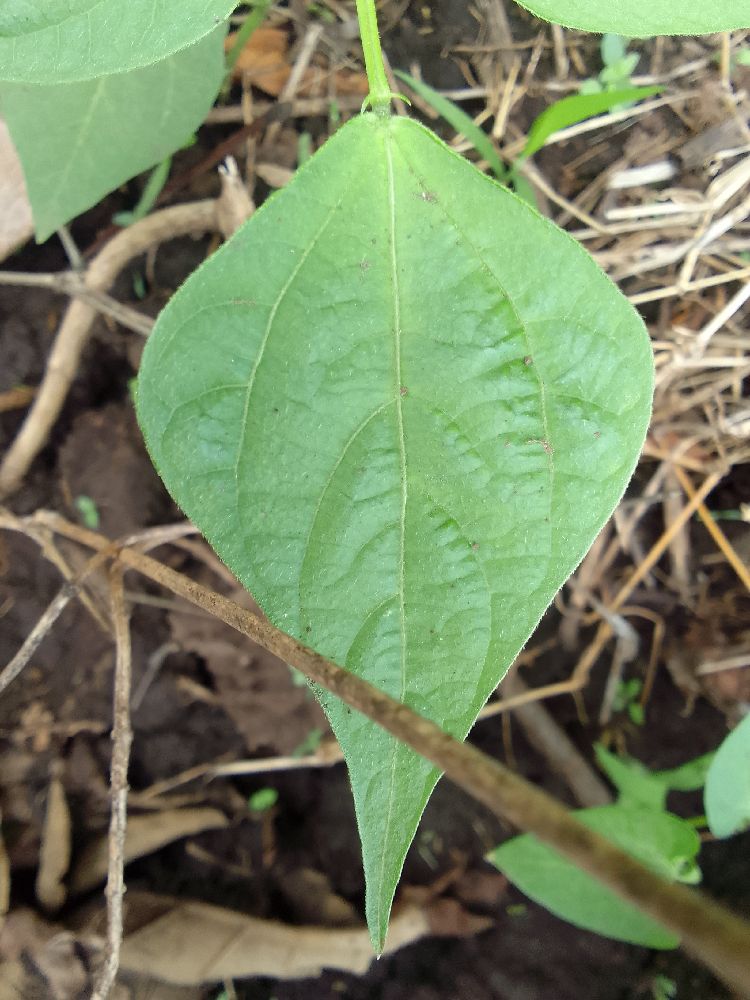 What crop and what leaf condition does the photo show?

common bean, healthy
